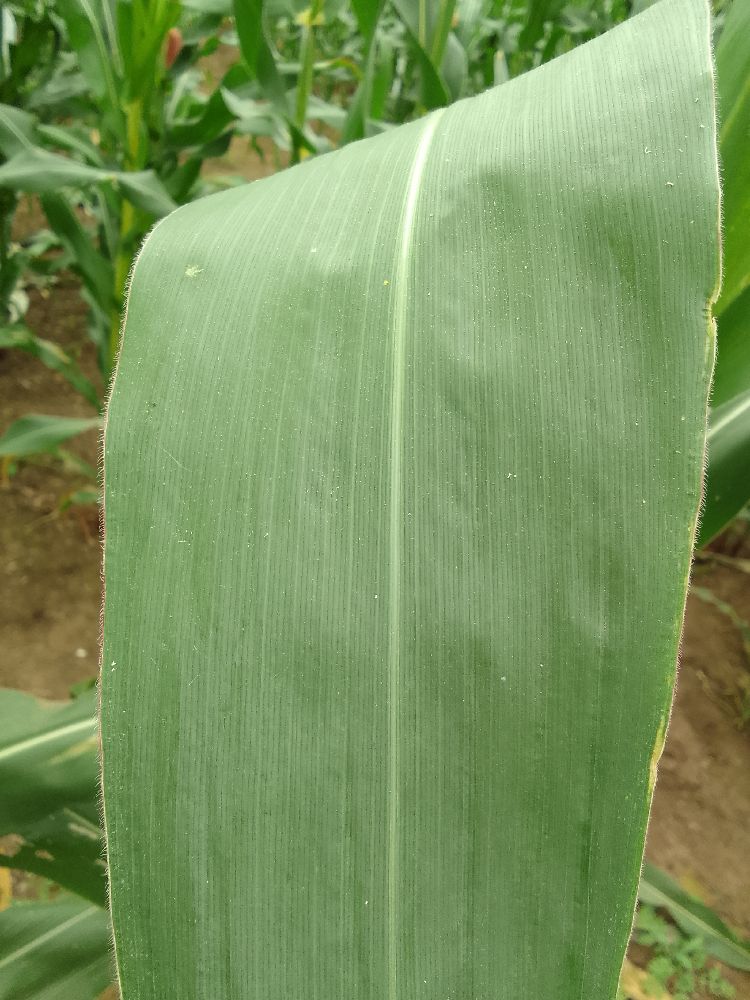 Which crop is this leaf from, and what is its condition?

maize, healthy
